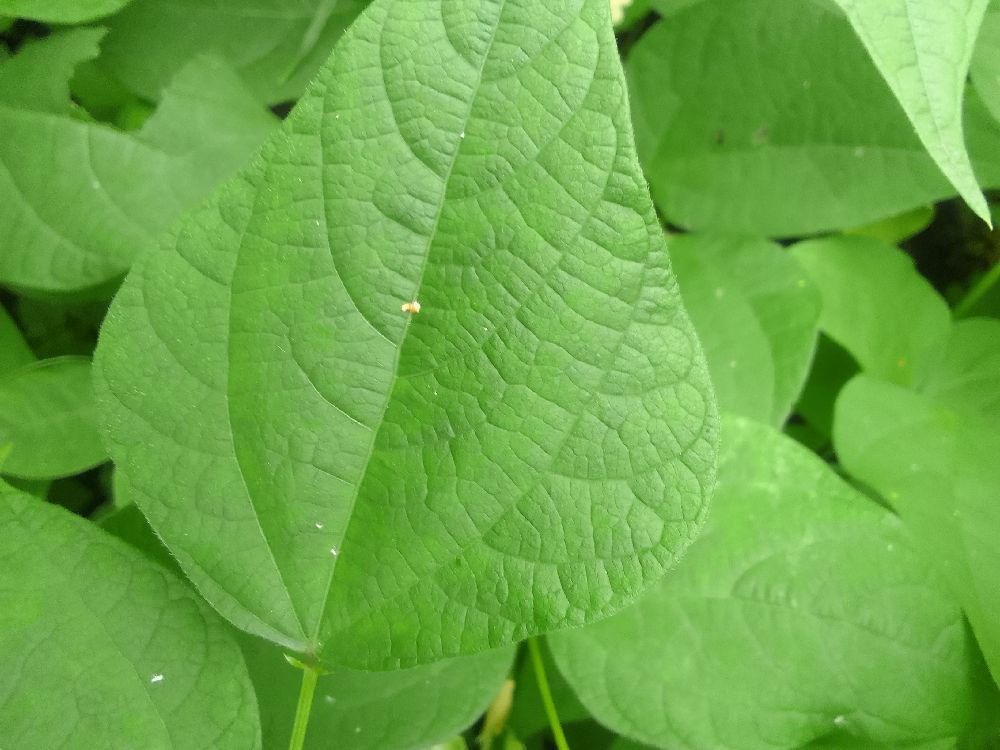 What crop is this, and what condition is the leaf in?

common bean, healthy
